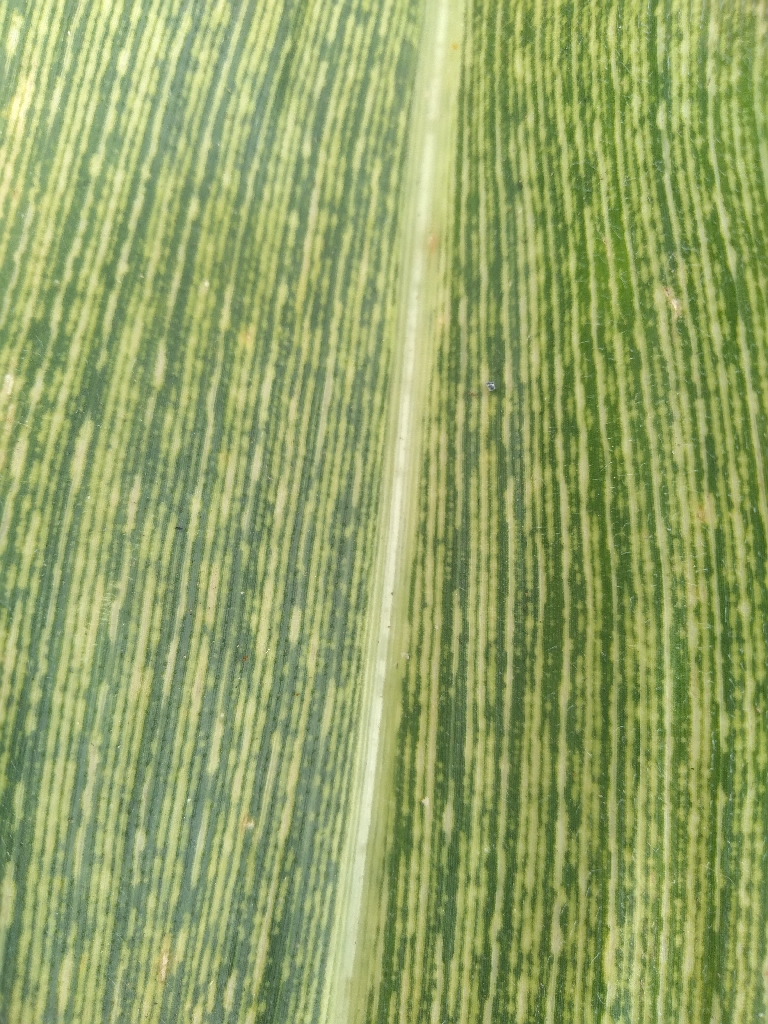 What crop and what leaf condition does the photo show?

maize, maize streak virus
